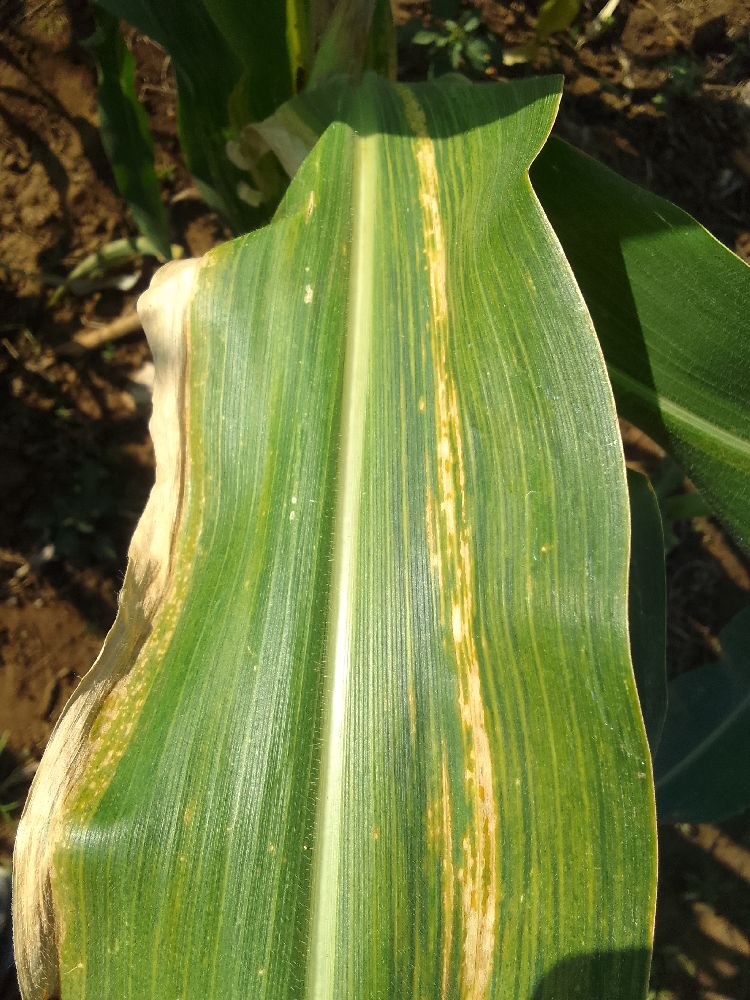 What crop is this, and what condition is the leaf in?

maize, maize lethal necrosis
